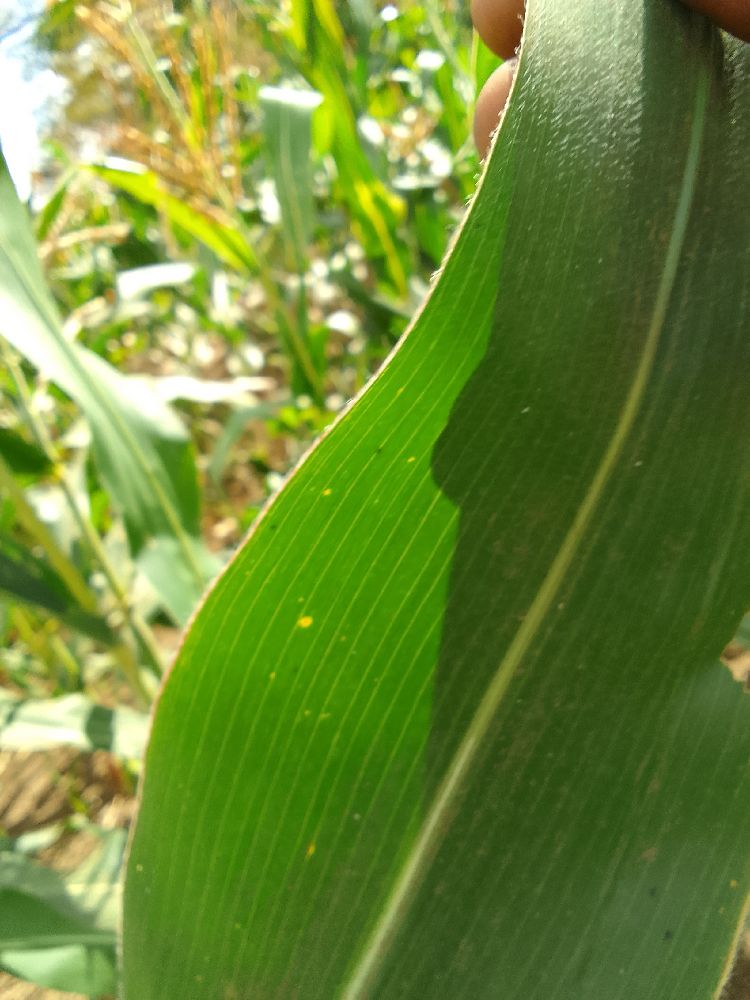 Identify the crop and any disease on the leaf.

maize, healthy
